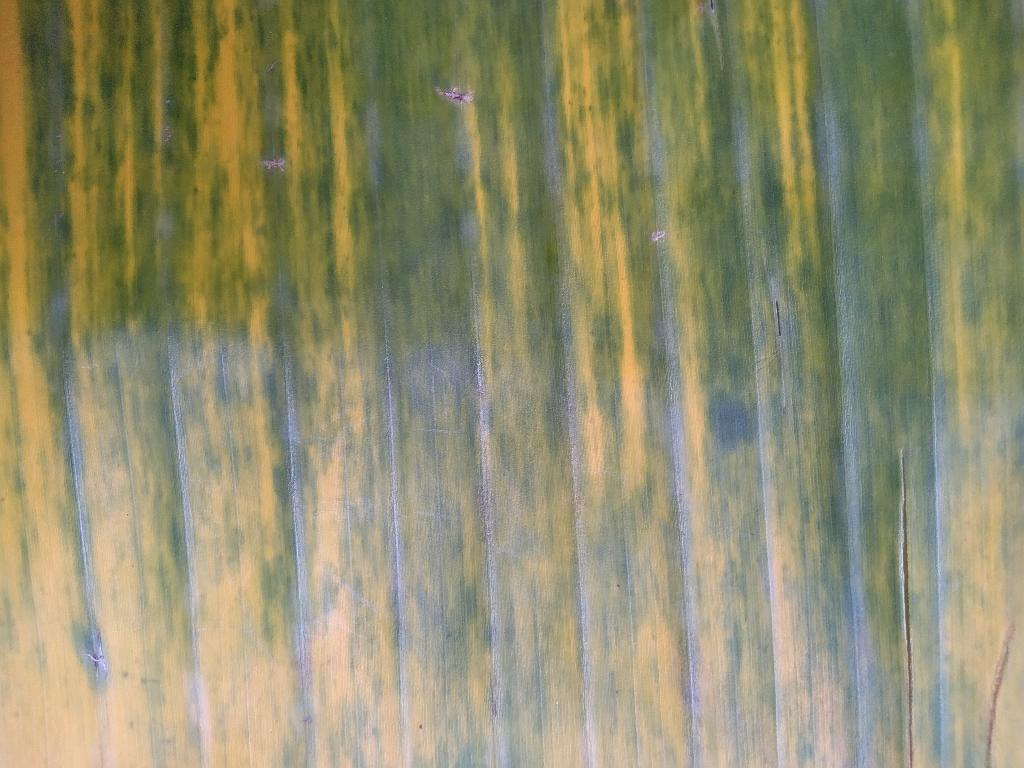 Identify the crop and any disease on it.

banana, fusarium wilt race 1
